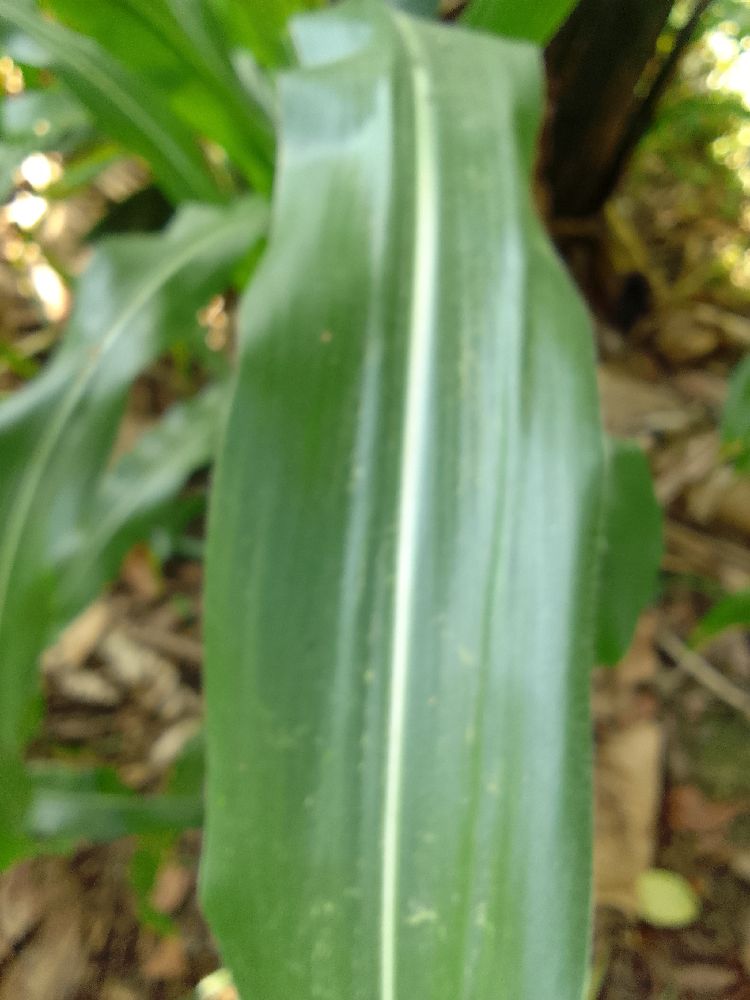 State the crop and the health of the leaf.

maize, healthy
